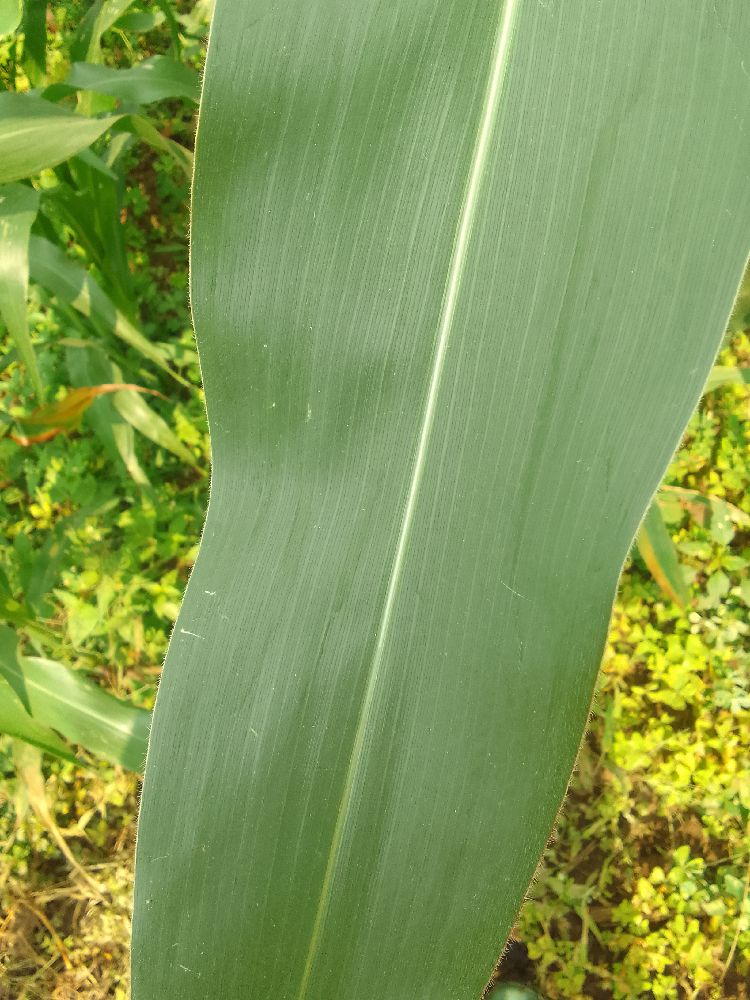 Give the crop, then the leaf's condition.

maize, healthy
